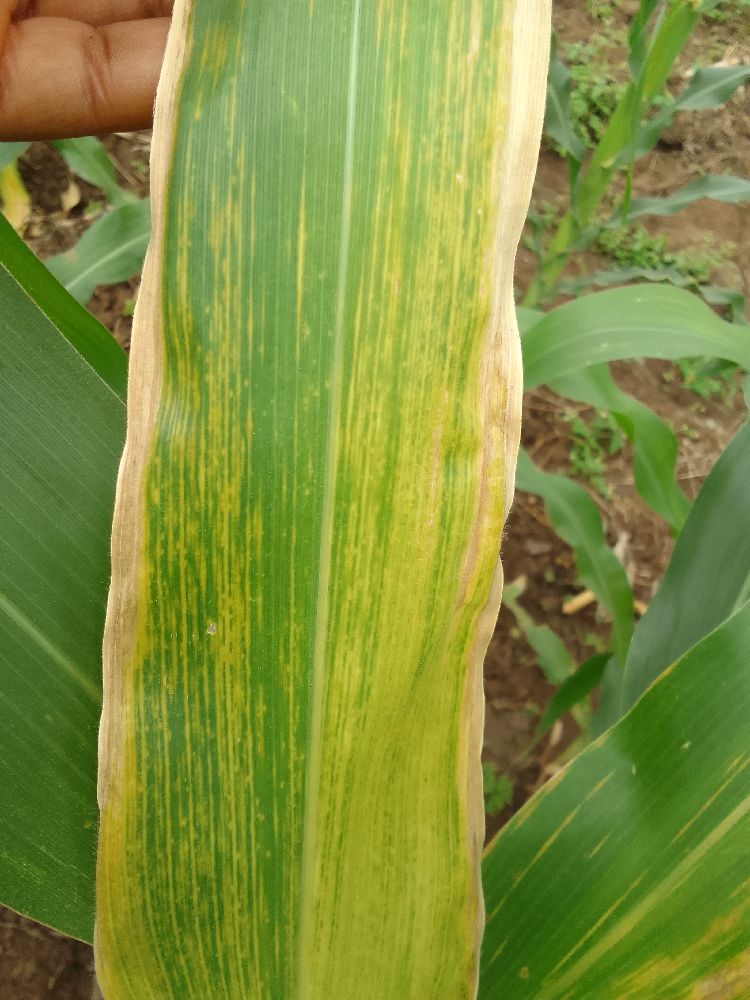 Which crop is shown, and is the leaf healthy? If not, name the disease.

maize, maize lethal necrosis
